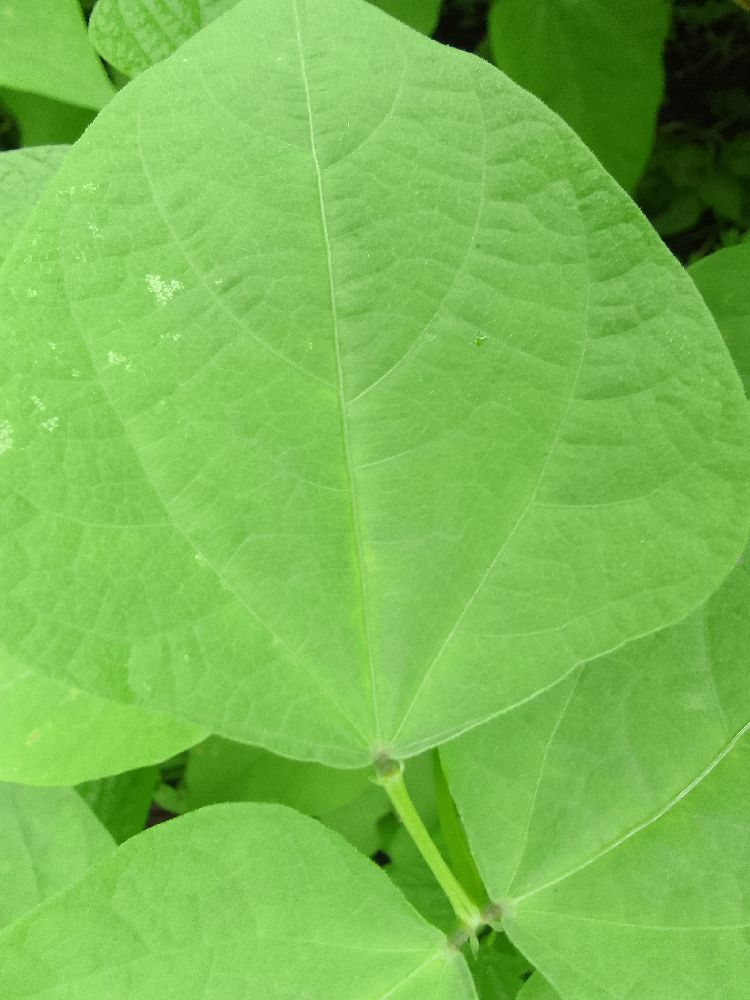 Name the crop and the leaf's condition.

common bean, healthy
